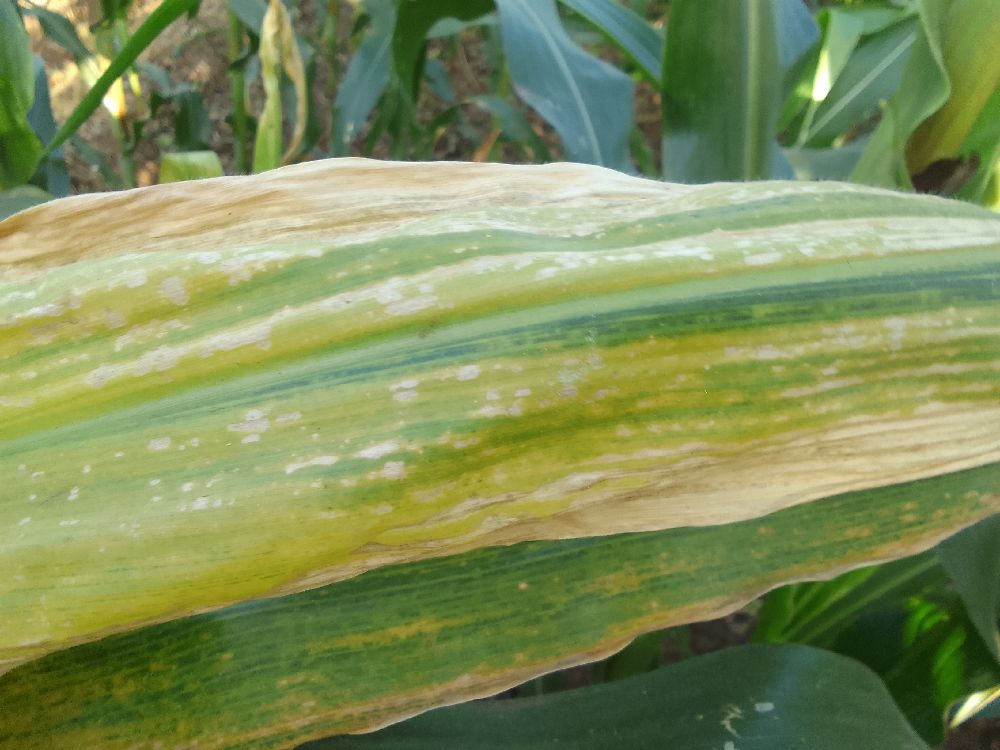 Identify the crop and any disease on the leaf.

maize, maize lethal necrosis
